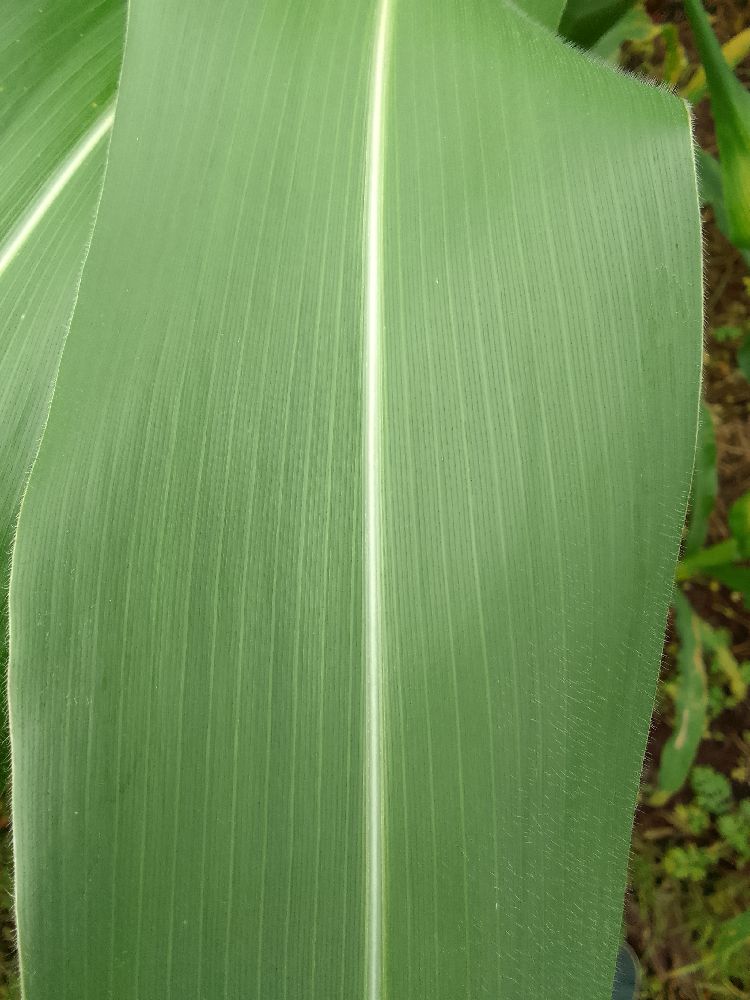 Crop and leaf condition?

maize, healthy
